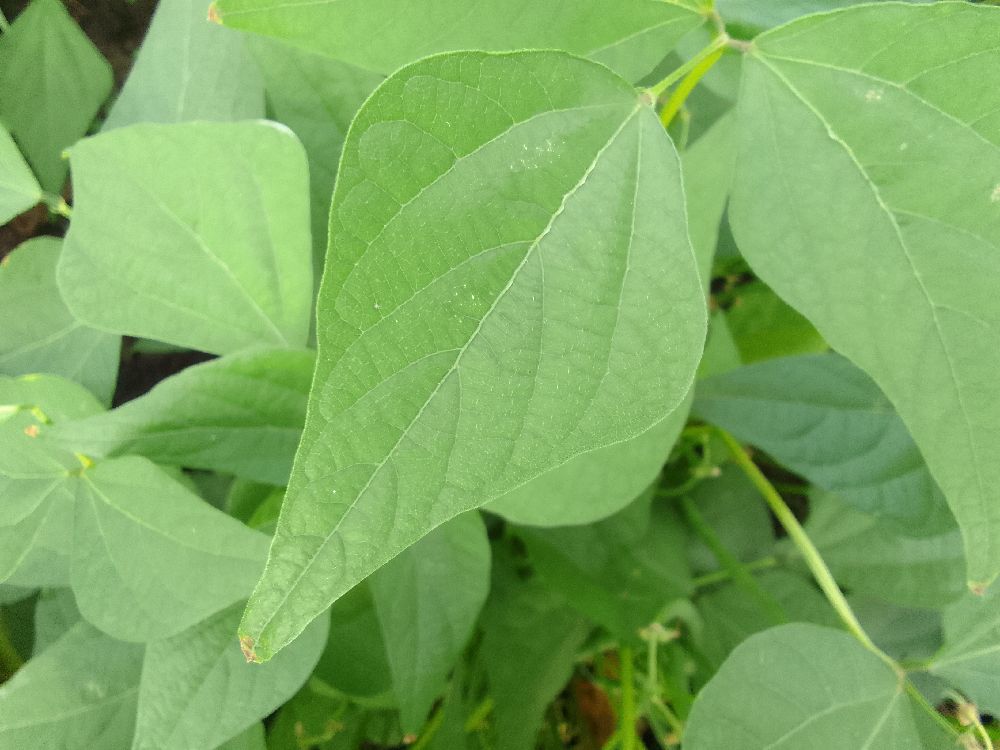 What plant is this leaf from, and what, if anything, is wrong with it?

common bean, healthy
